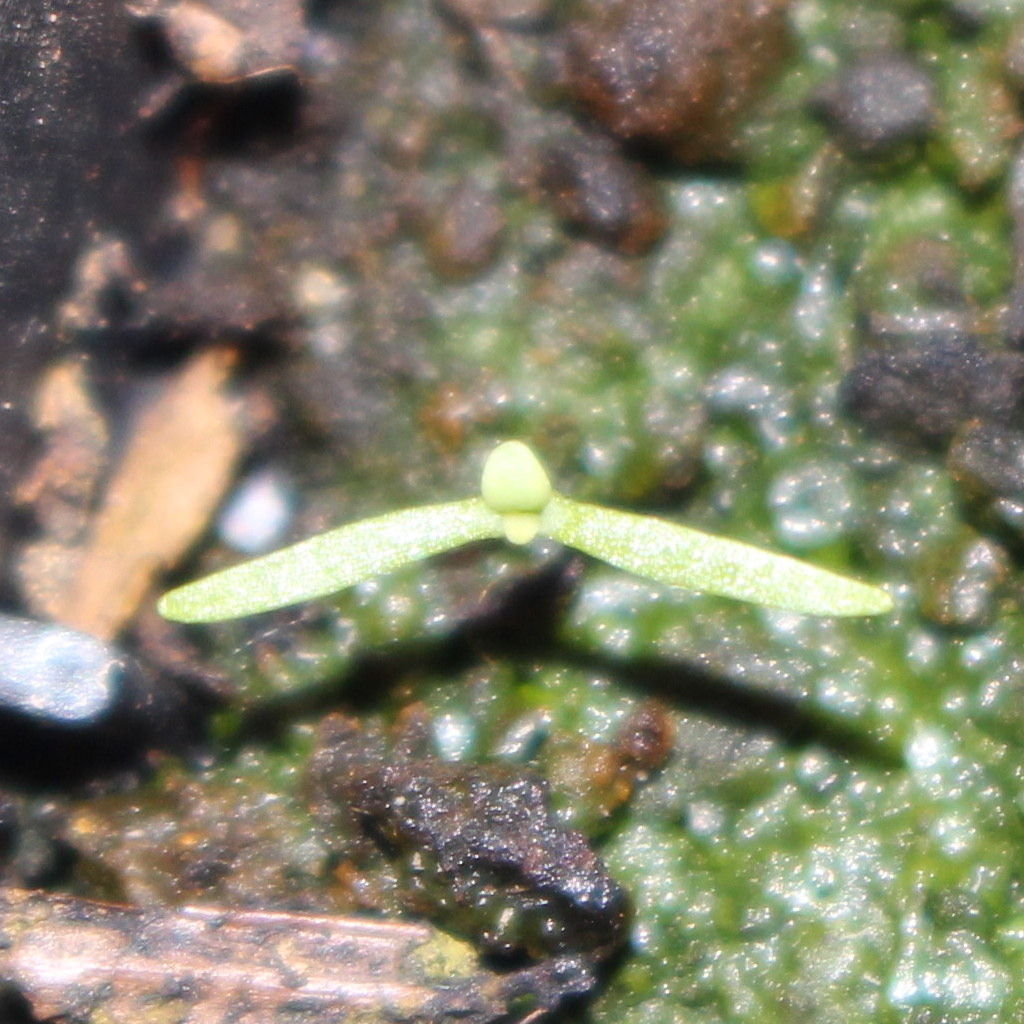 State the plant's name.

Papaver rhoeas
